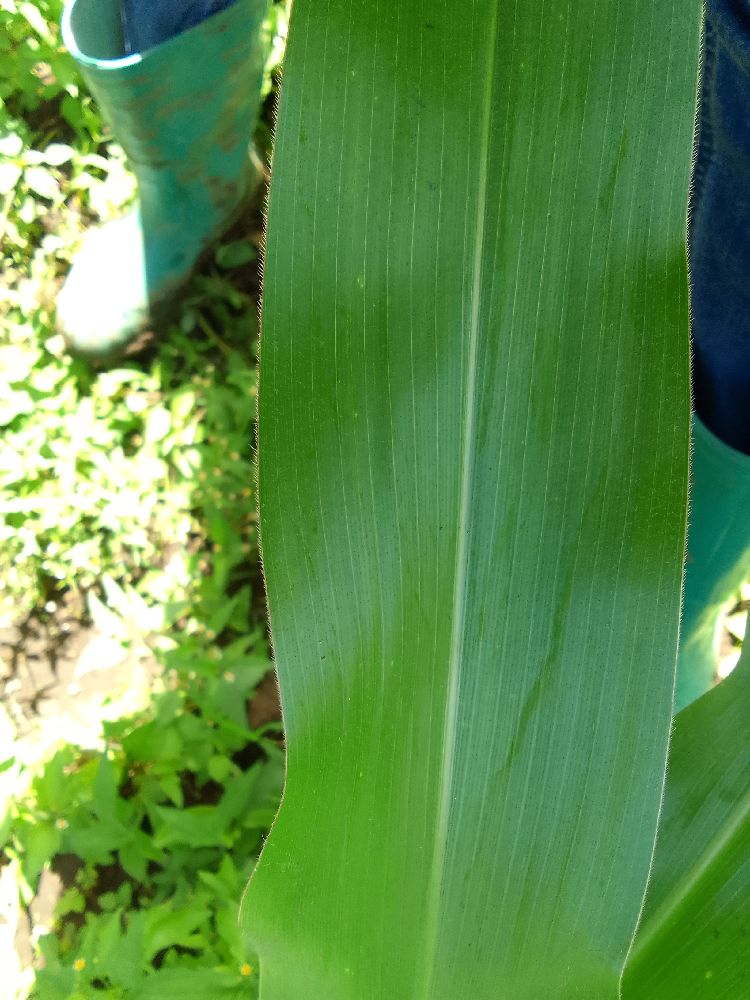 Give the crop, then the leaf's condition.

maize, healthy
